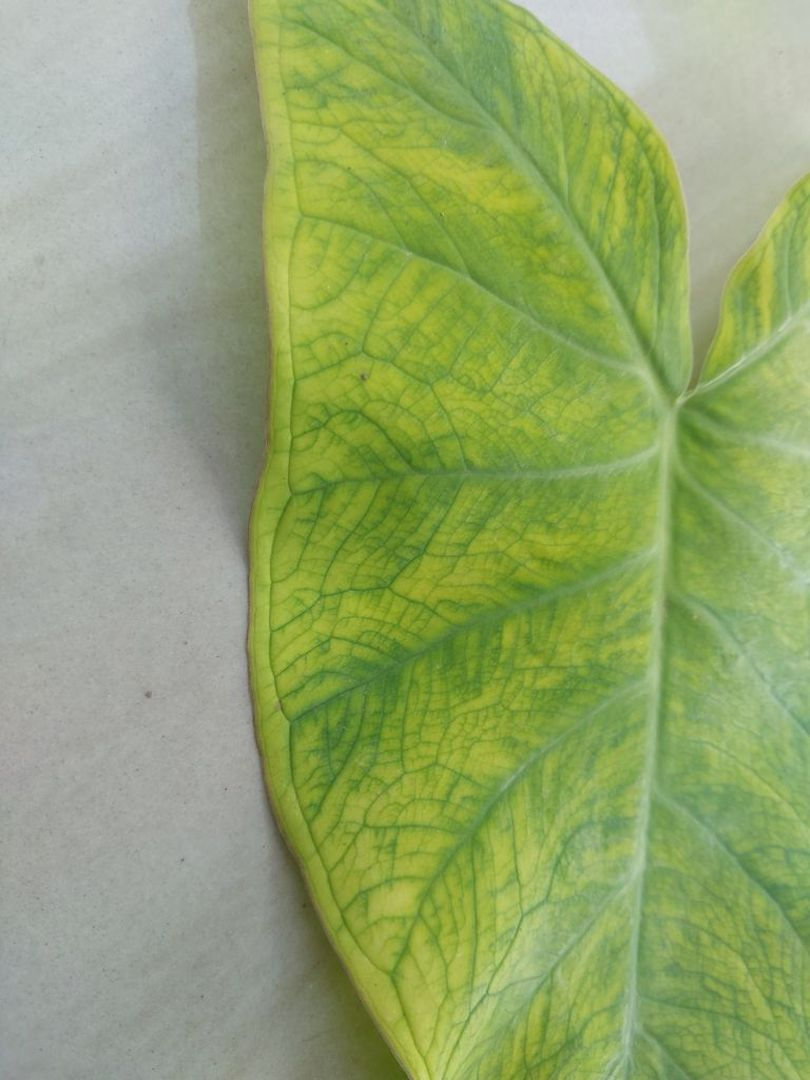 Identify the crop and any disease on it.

taro, mosaic
